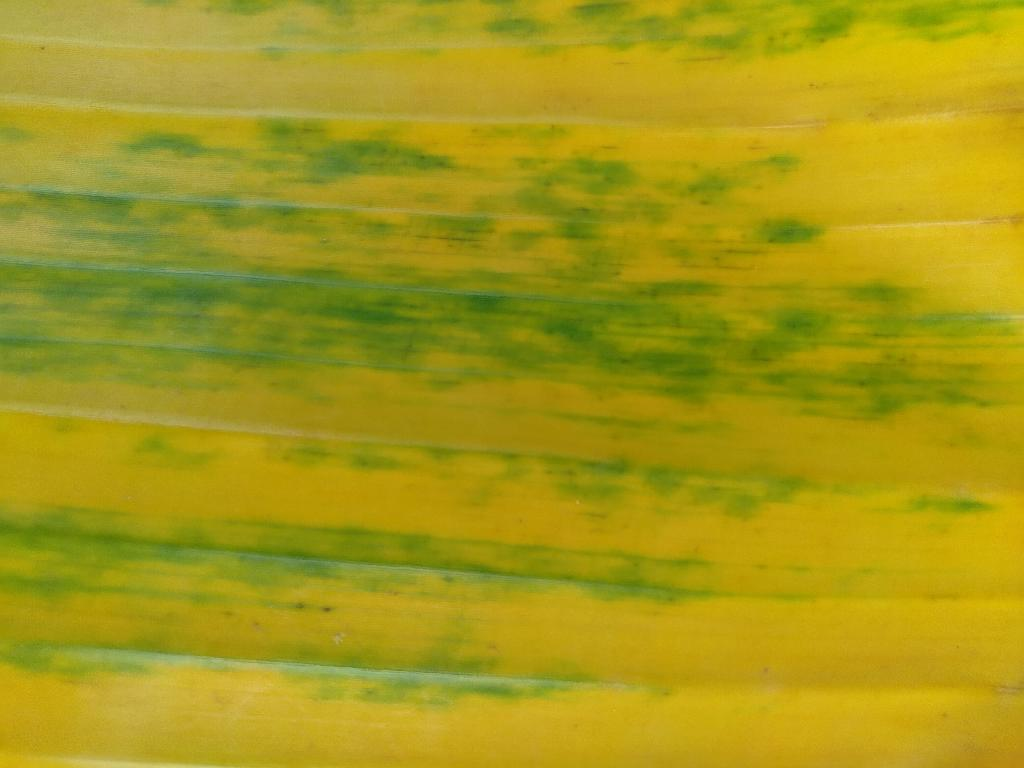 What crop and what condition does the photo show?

banana, fusarium wilt race 1
